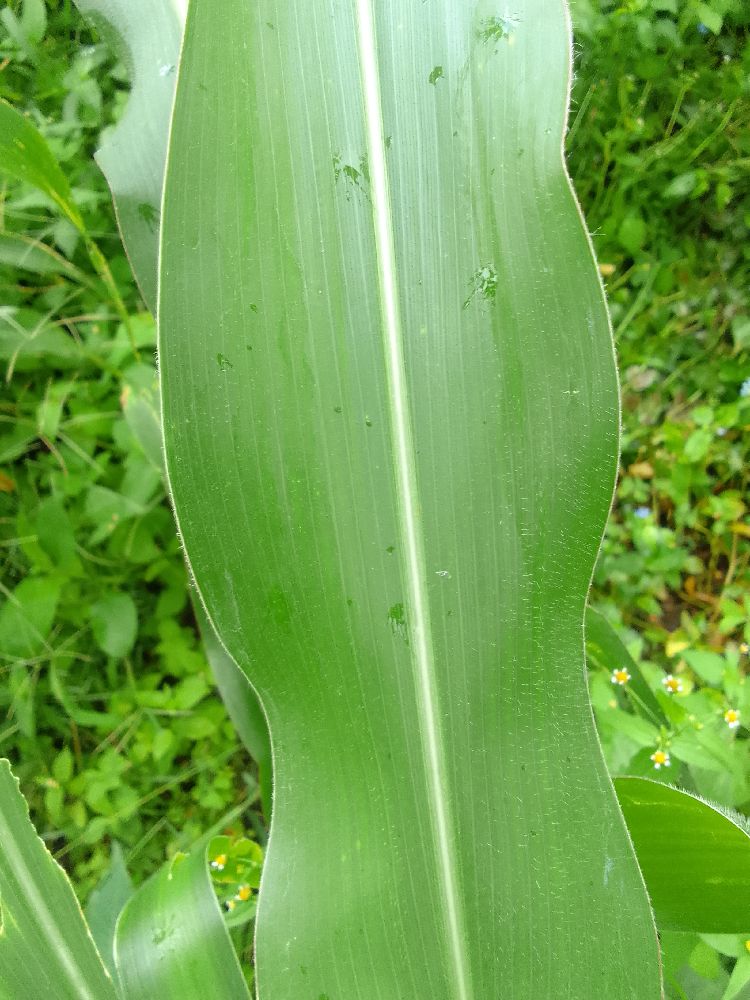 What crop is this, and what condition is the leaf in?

maize, healthy
